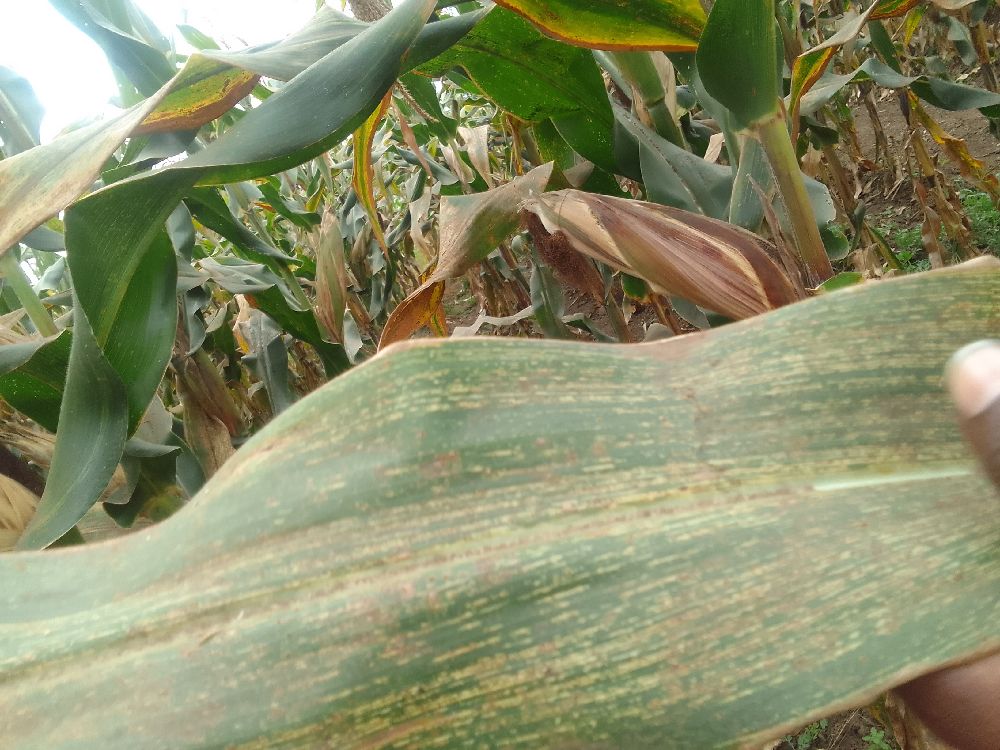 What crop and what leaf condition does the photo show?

maize, maize streak virus
